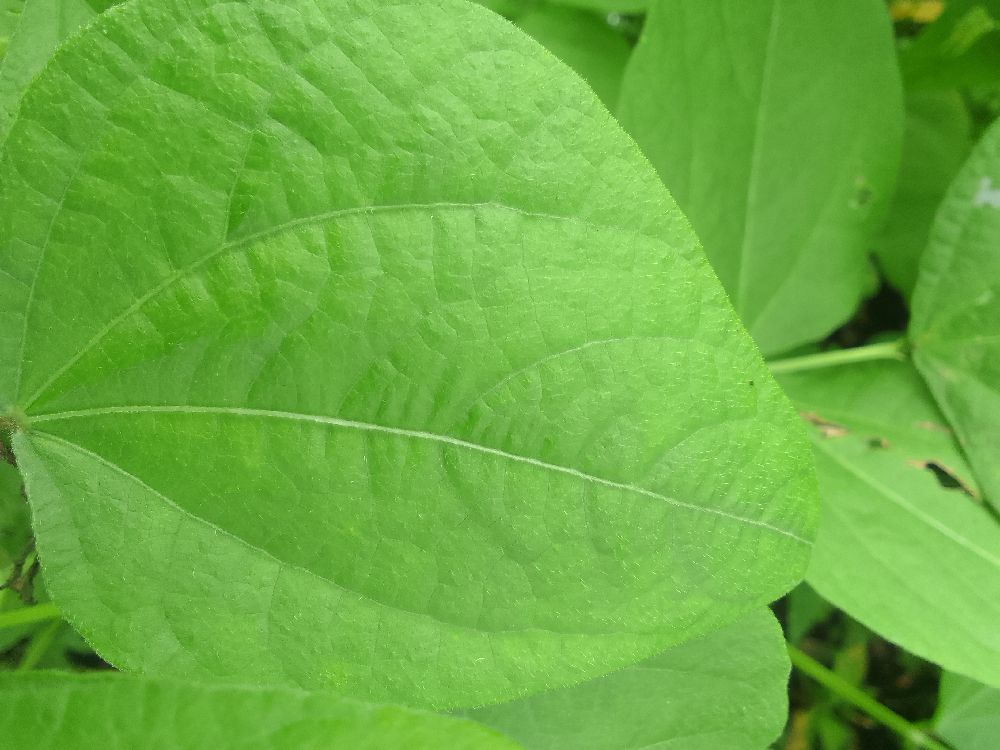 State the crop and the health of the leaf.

common bean, healthy
